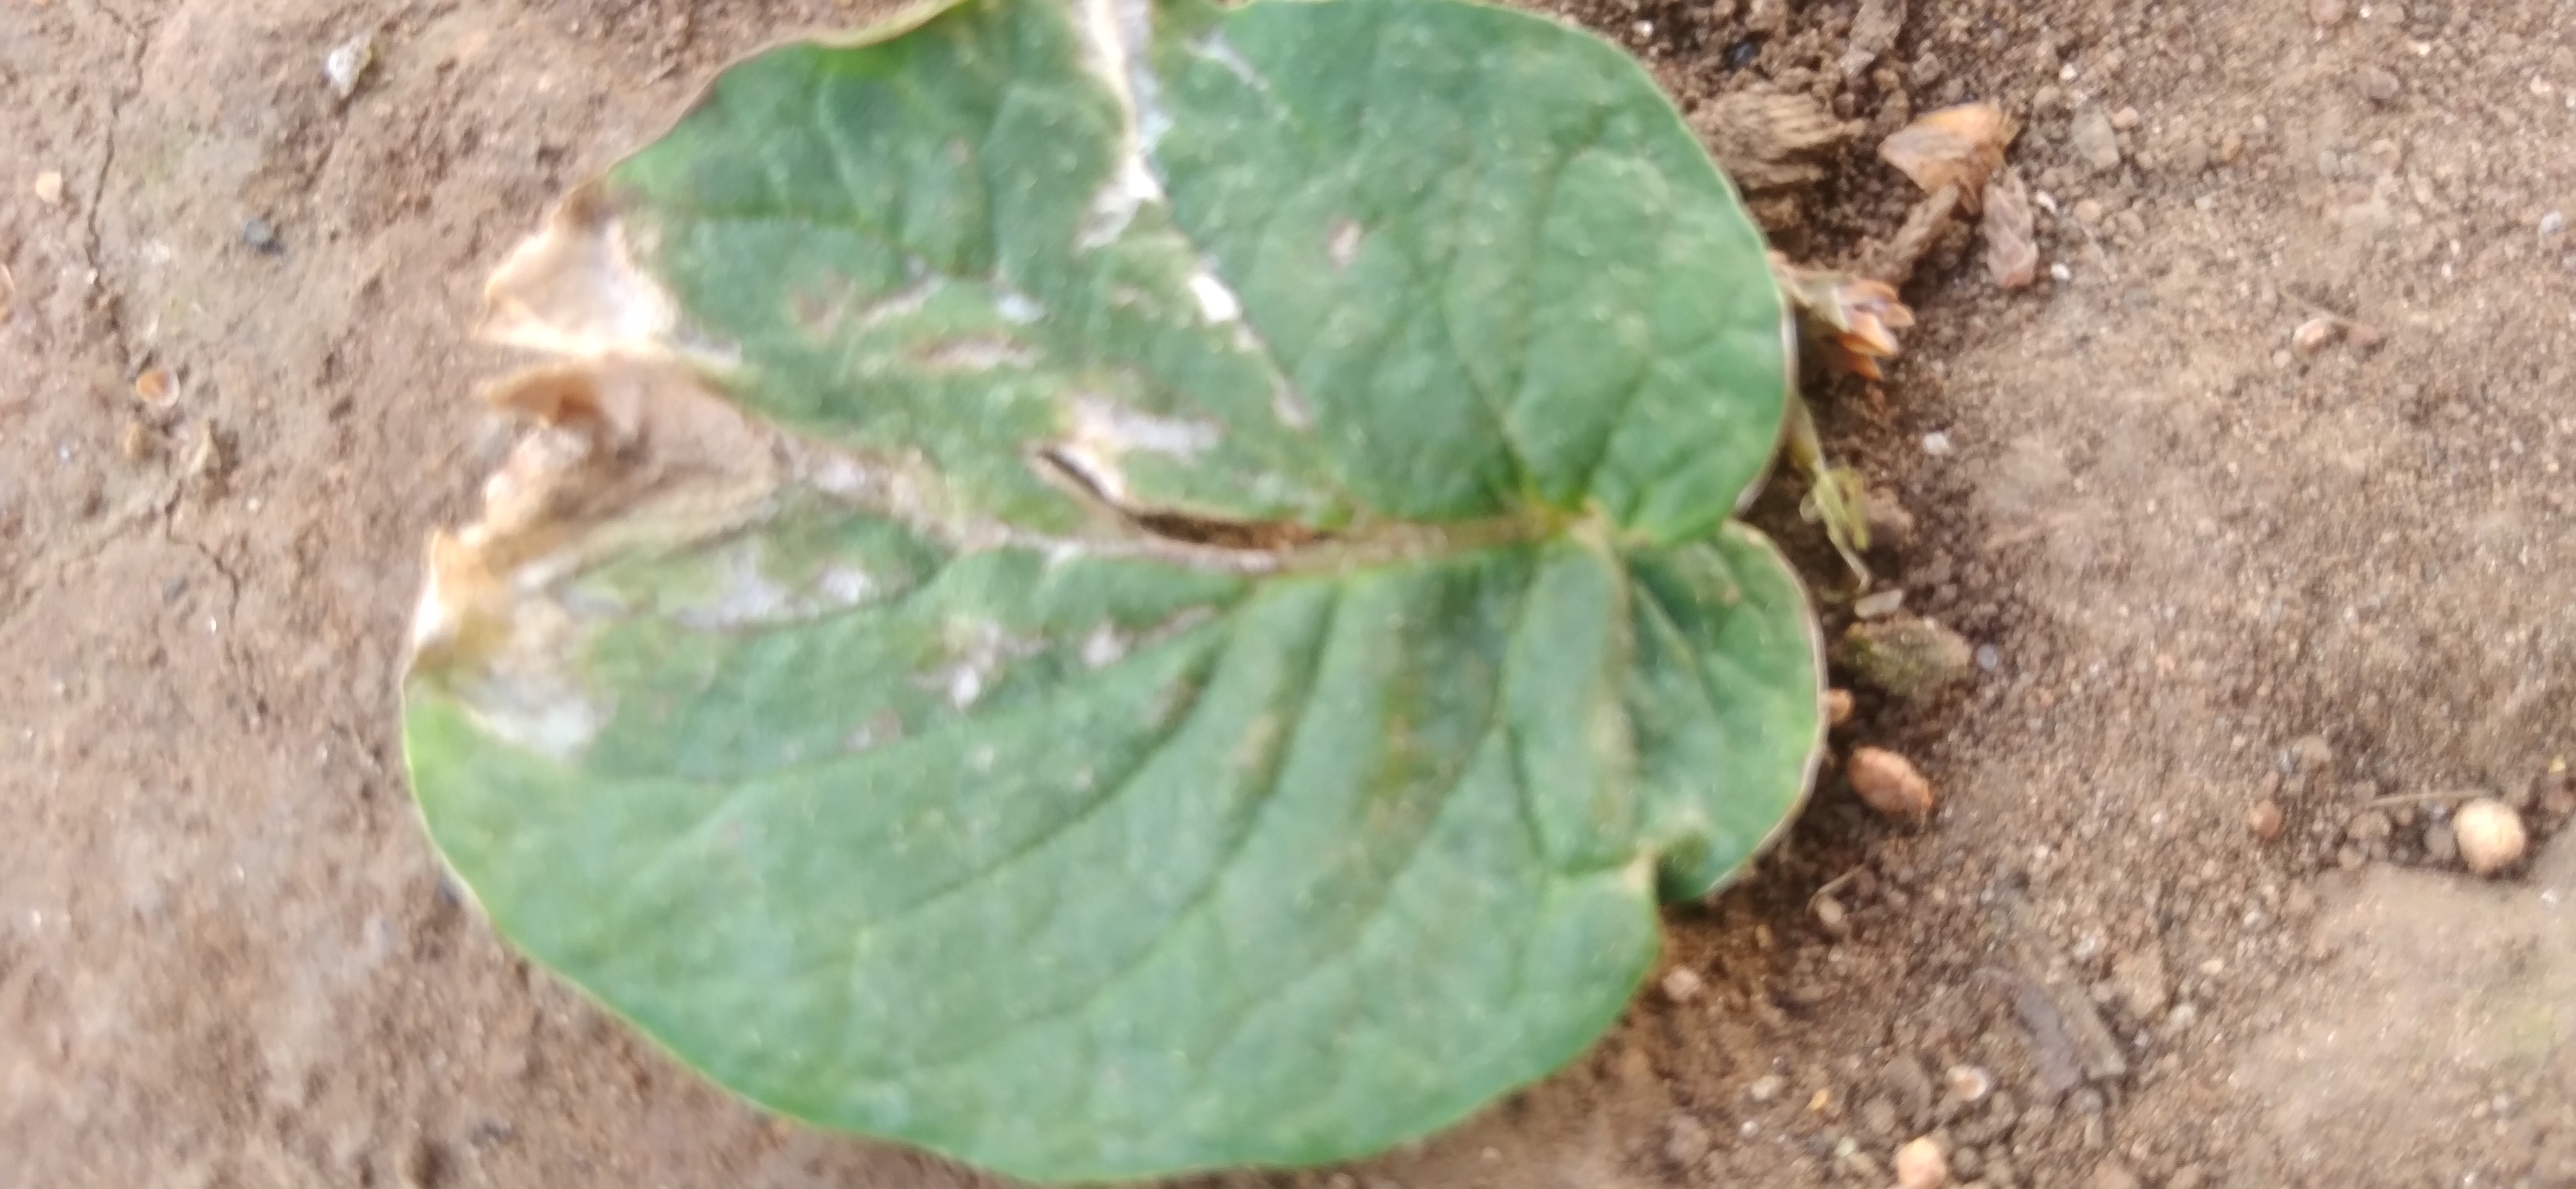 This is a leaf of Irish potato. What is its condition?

early blight
